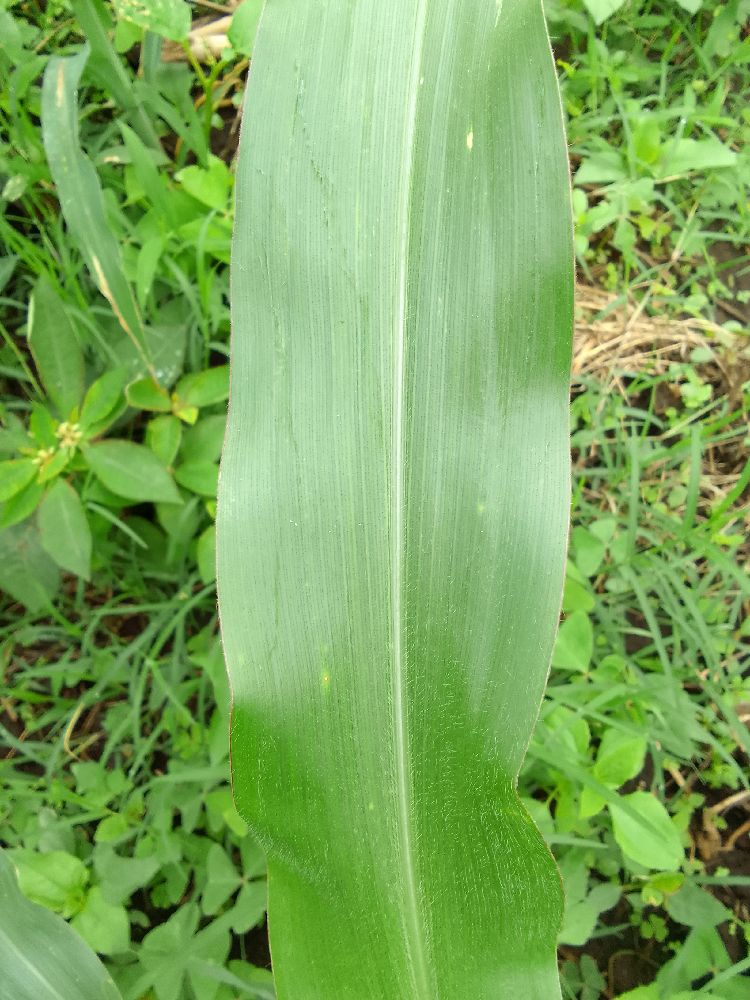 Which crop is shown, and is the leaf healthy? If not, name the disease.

common bean, healthy
